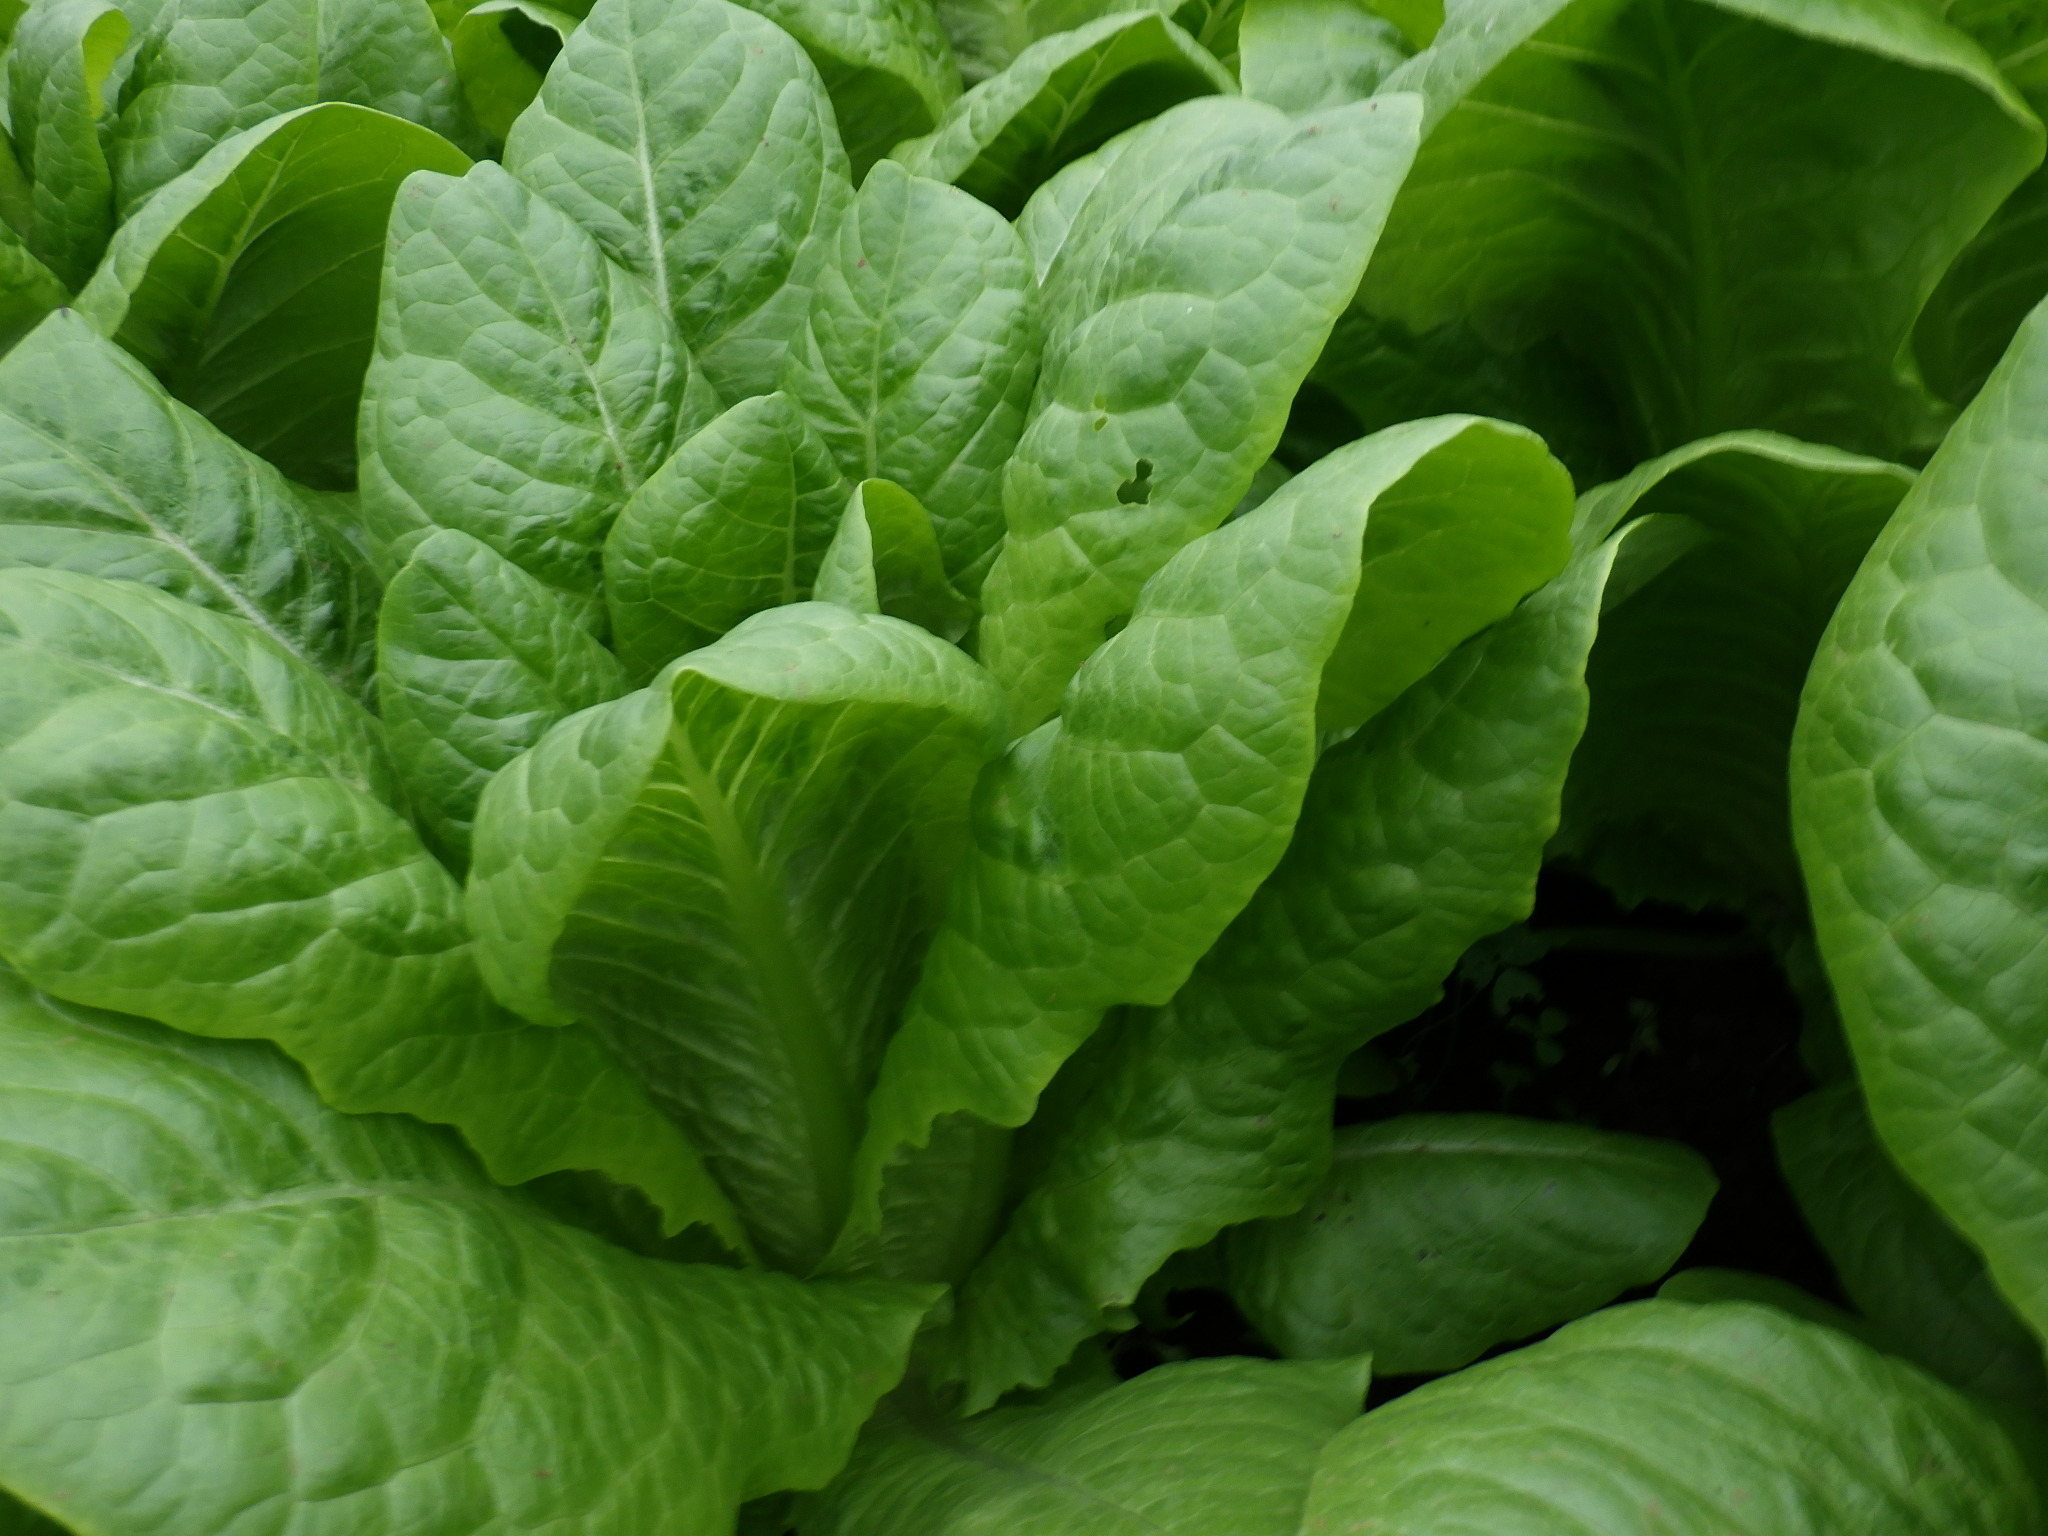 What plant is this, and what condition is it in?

lettuce, phytophagous
